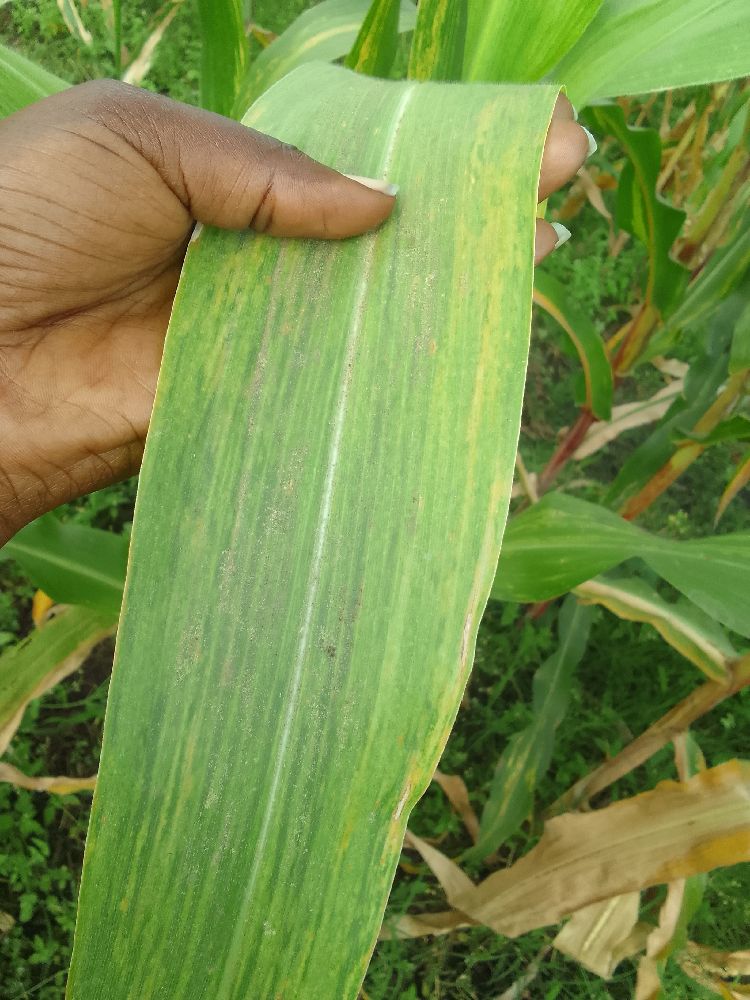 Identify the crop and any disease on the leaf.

maize, maize lethal necrosis
